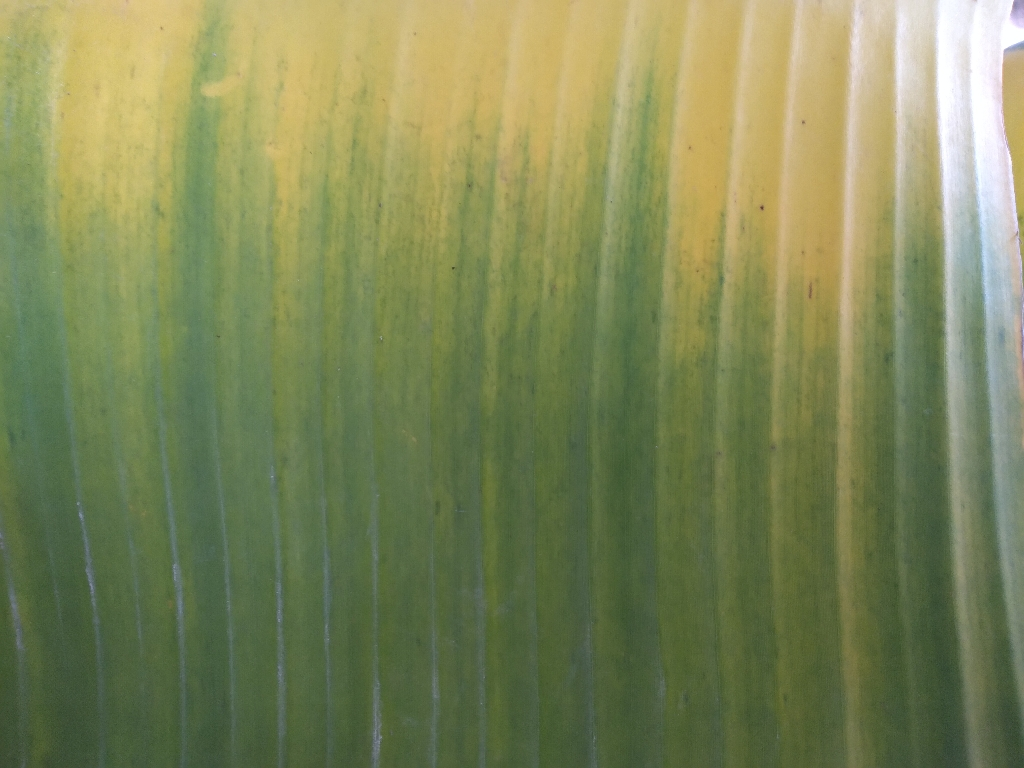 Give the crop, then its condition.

banana, fusarium wilt race 1
